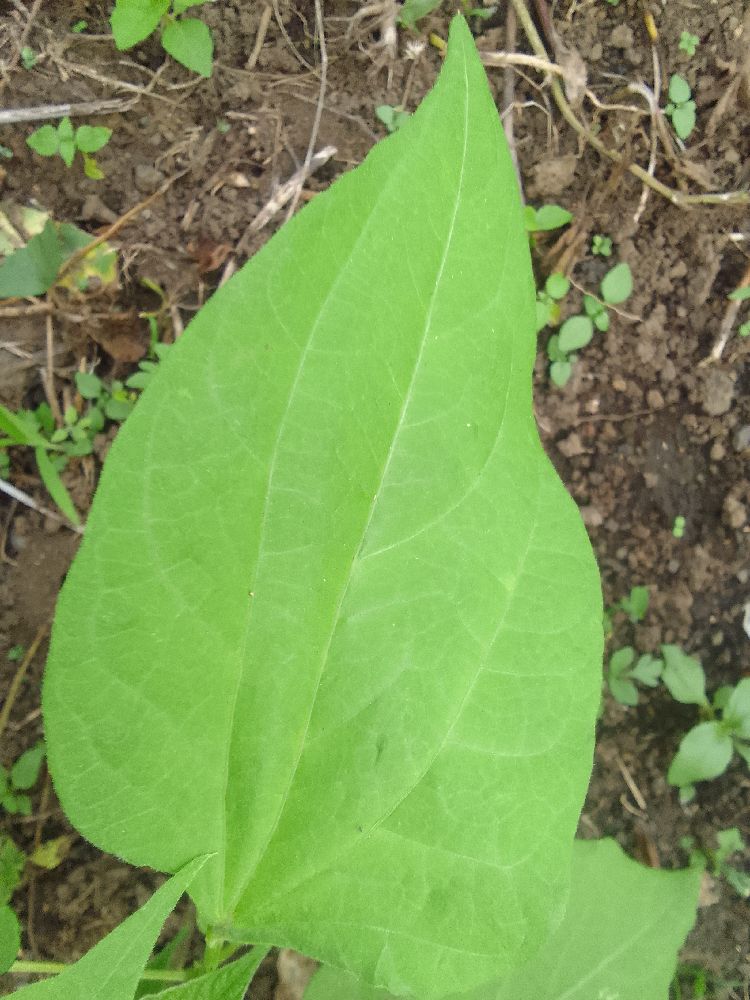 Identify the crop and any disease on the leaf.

common bean, healthy
